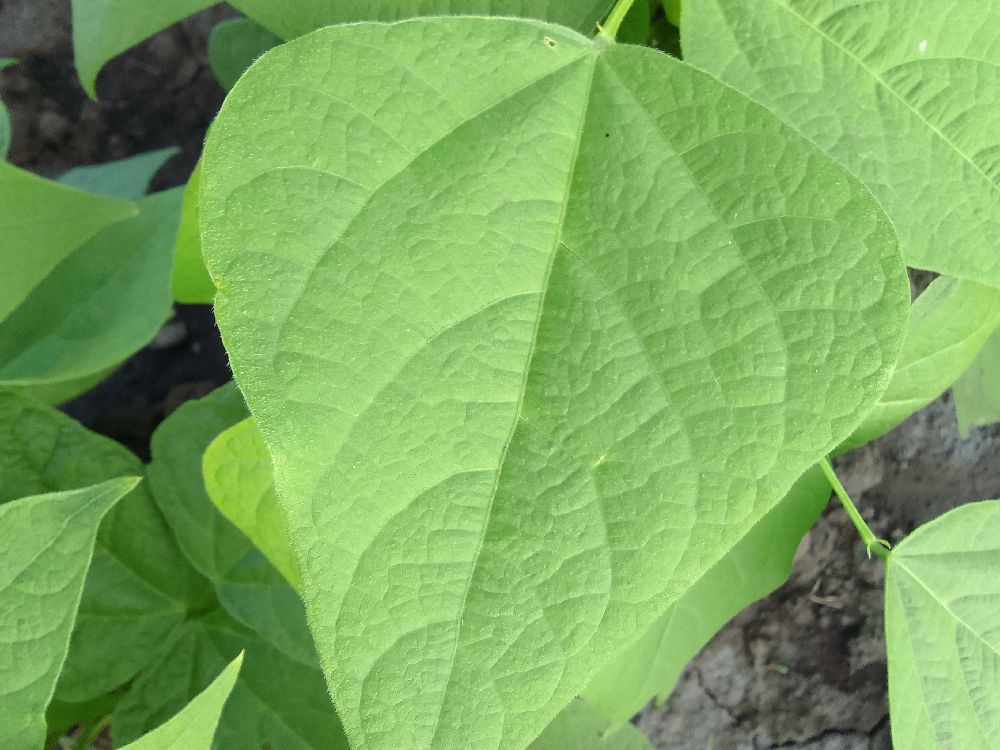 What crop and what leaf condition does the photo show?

common bean, healthy
